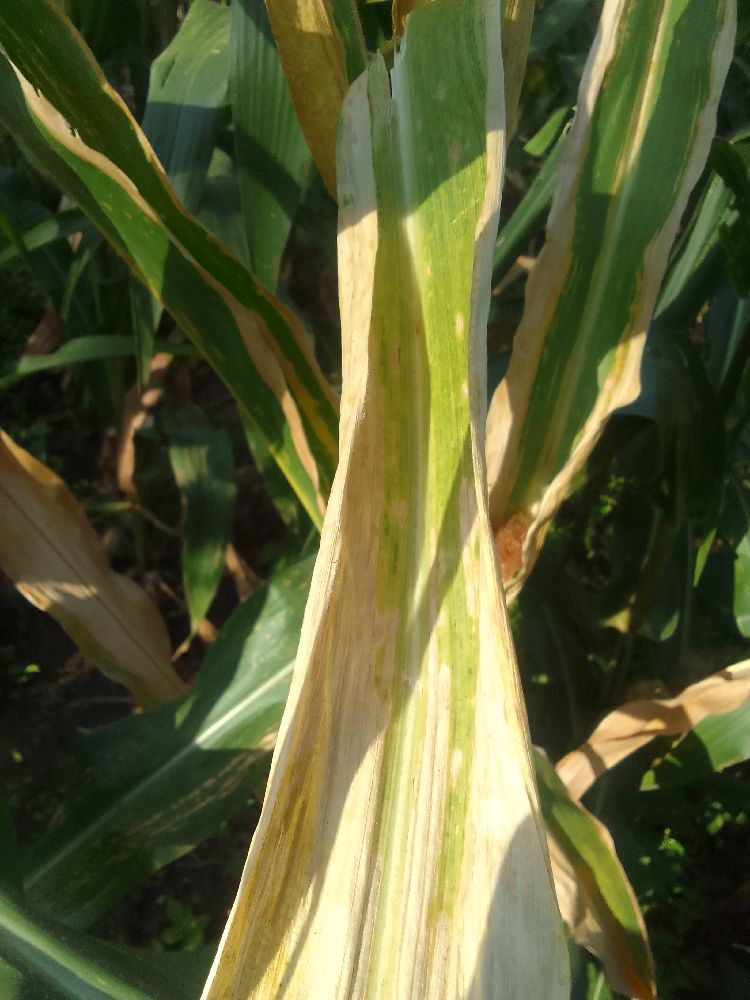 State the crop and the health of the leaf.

maize, maize lethal necrosis
